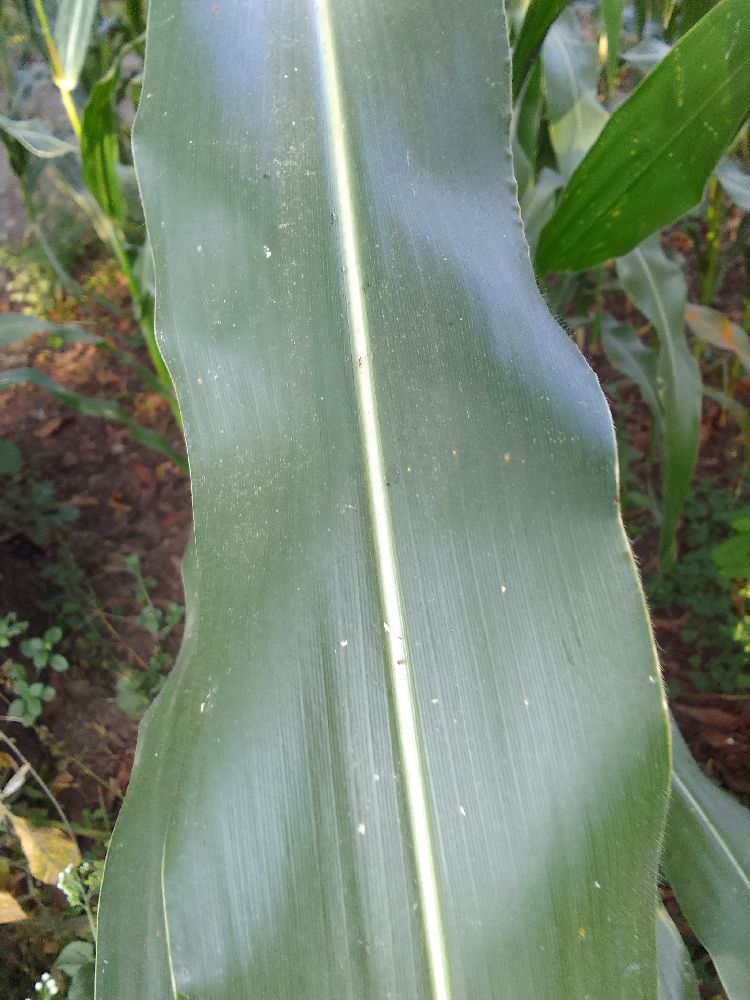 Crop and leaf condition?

maize, healthy
